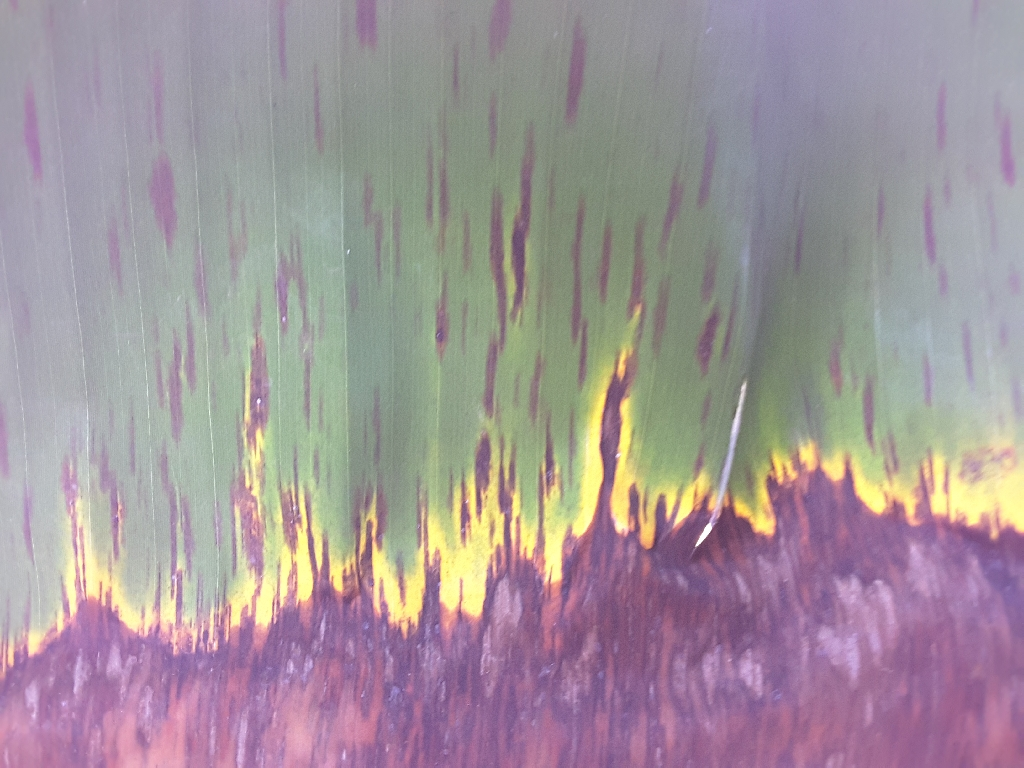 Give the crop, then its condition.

banana, black sigatoka
